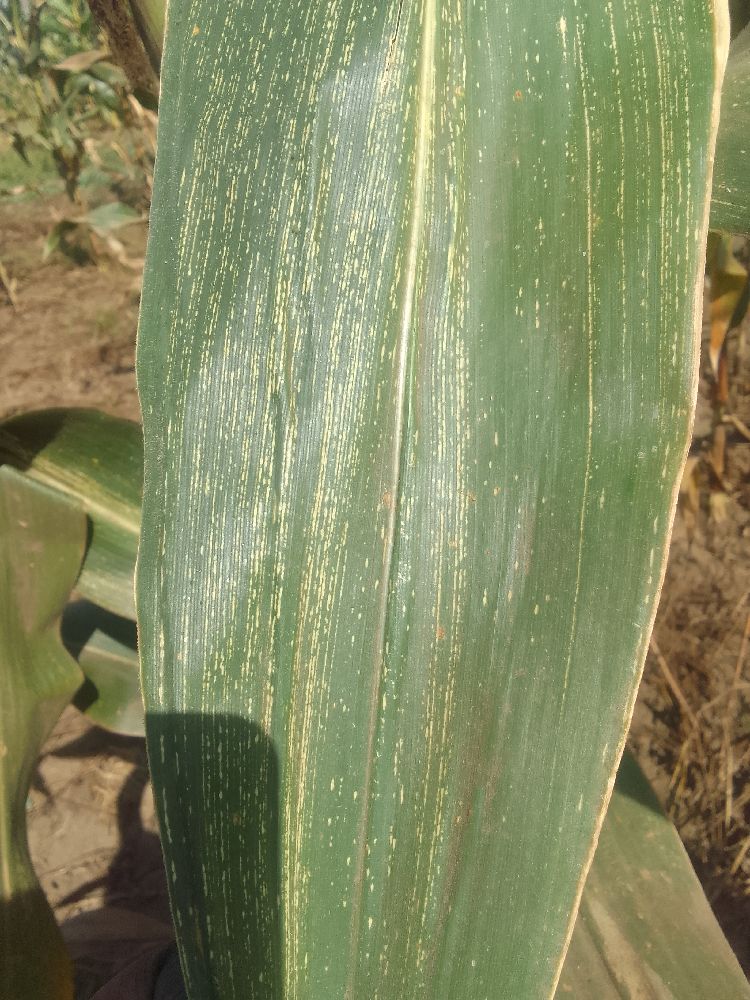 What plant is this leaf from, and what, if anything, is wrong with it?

maize, maize streak virus
